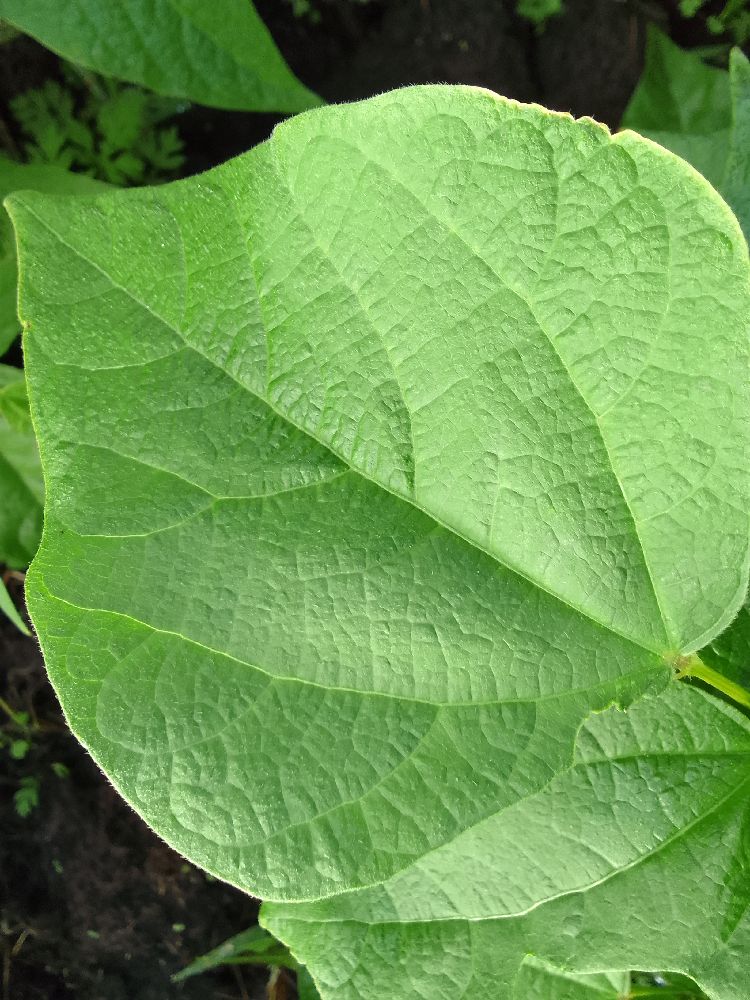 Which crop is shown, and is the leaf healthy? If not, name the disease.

common bean, healthy
